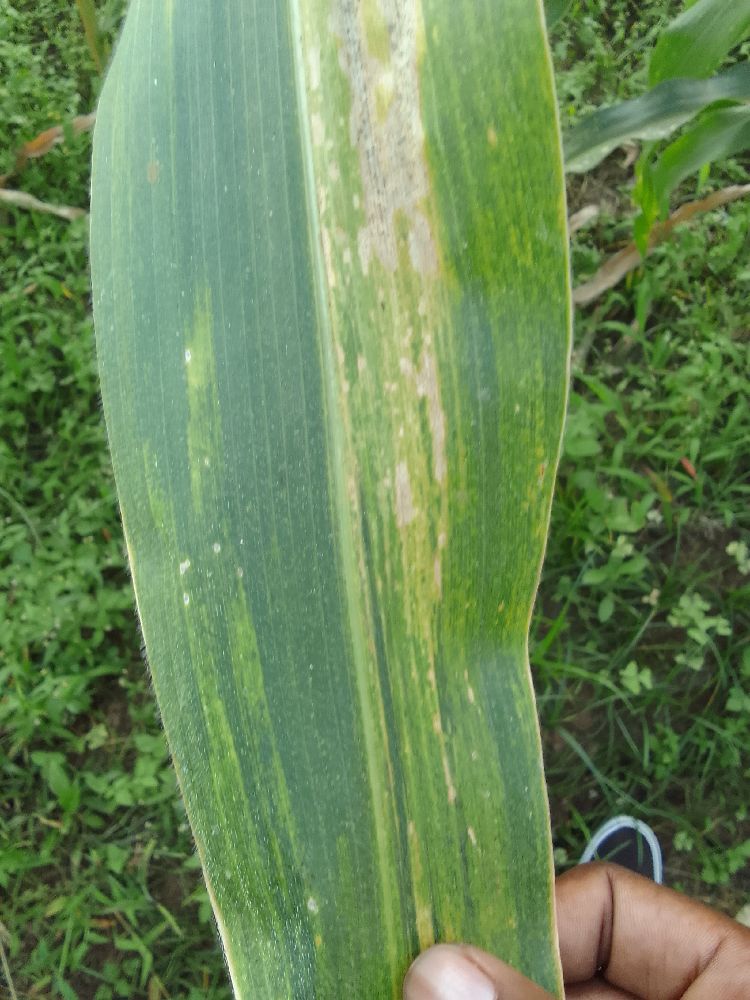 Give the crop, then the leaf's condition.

maize, maize lethal necrosis
